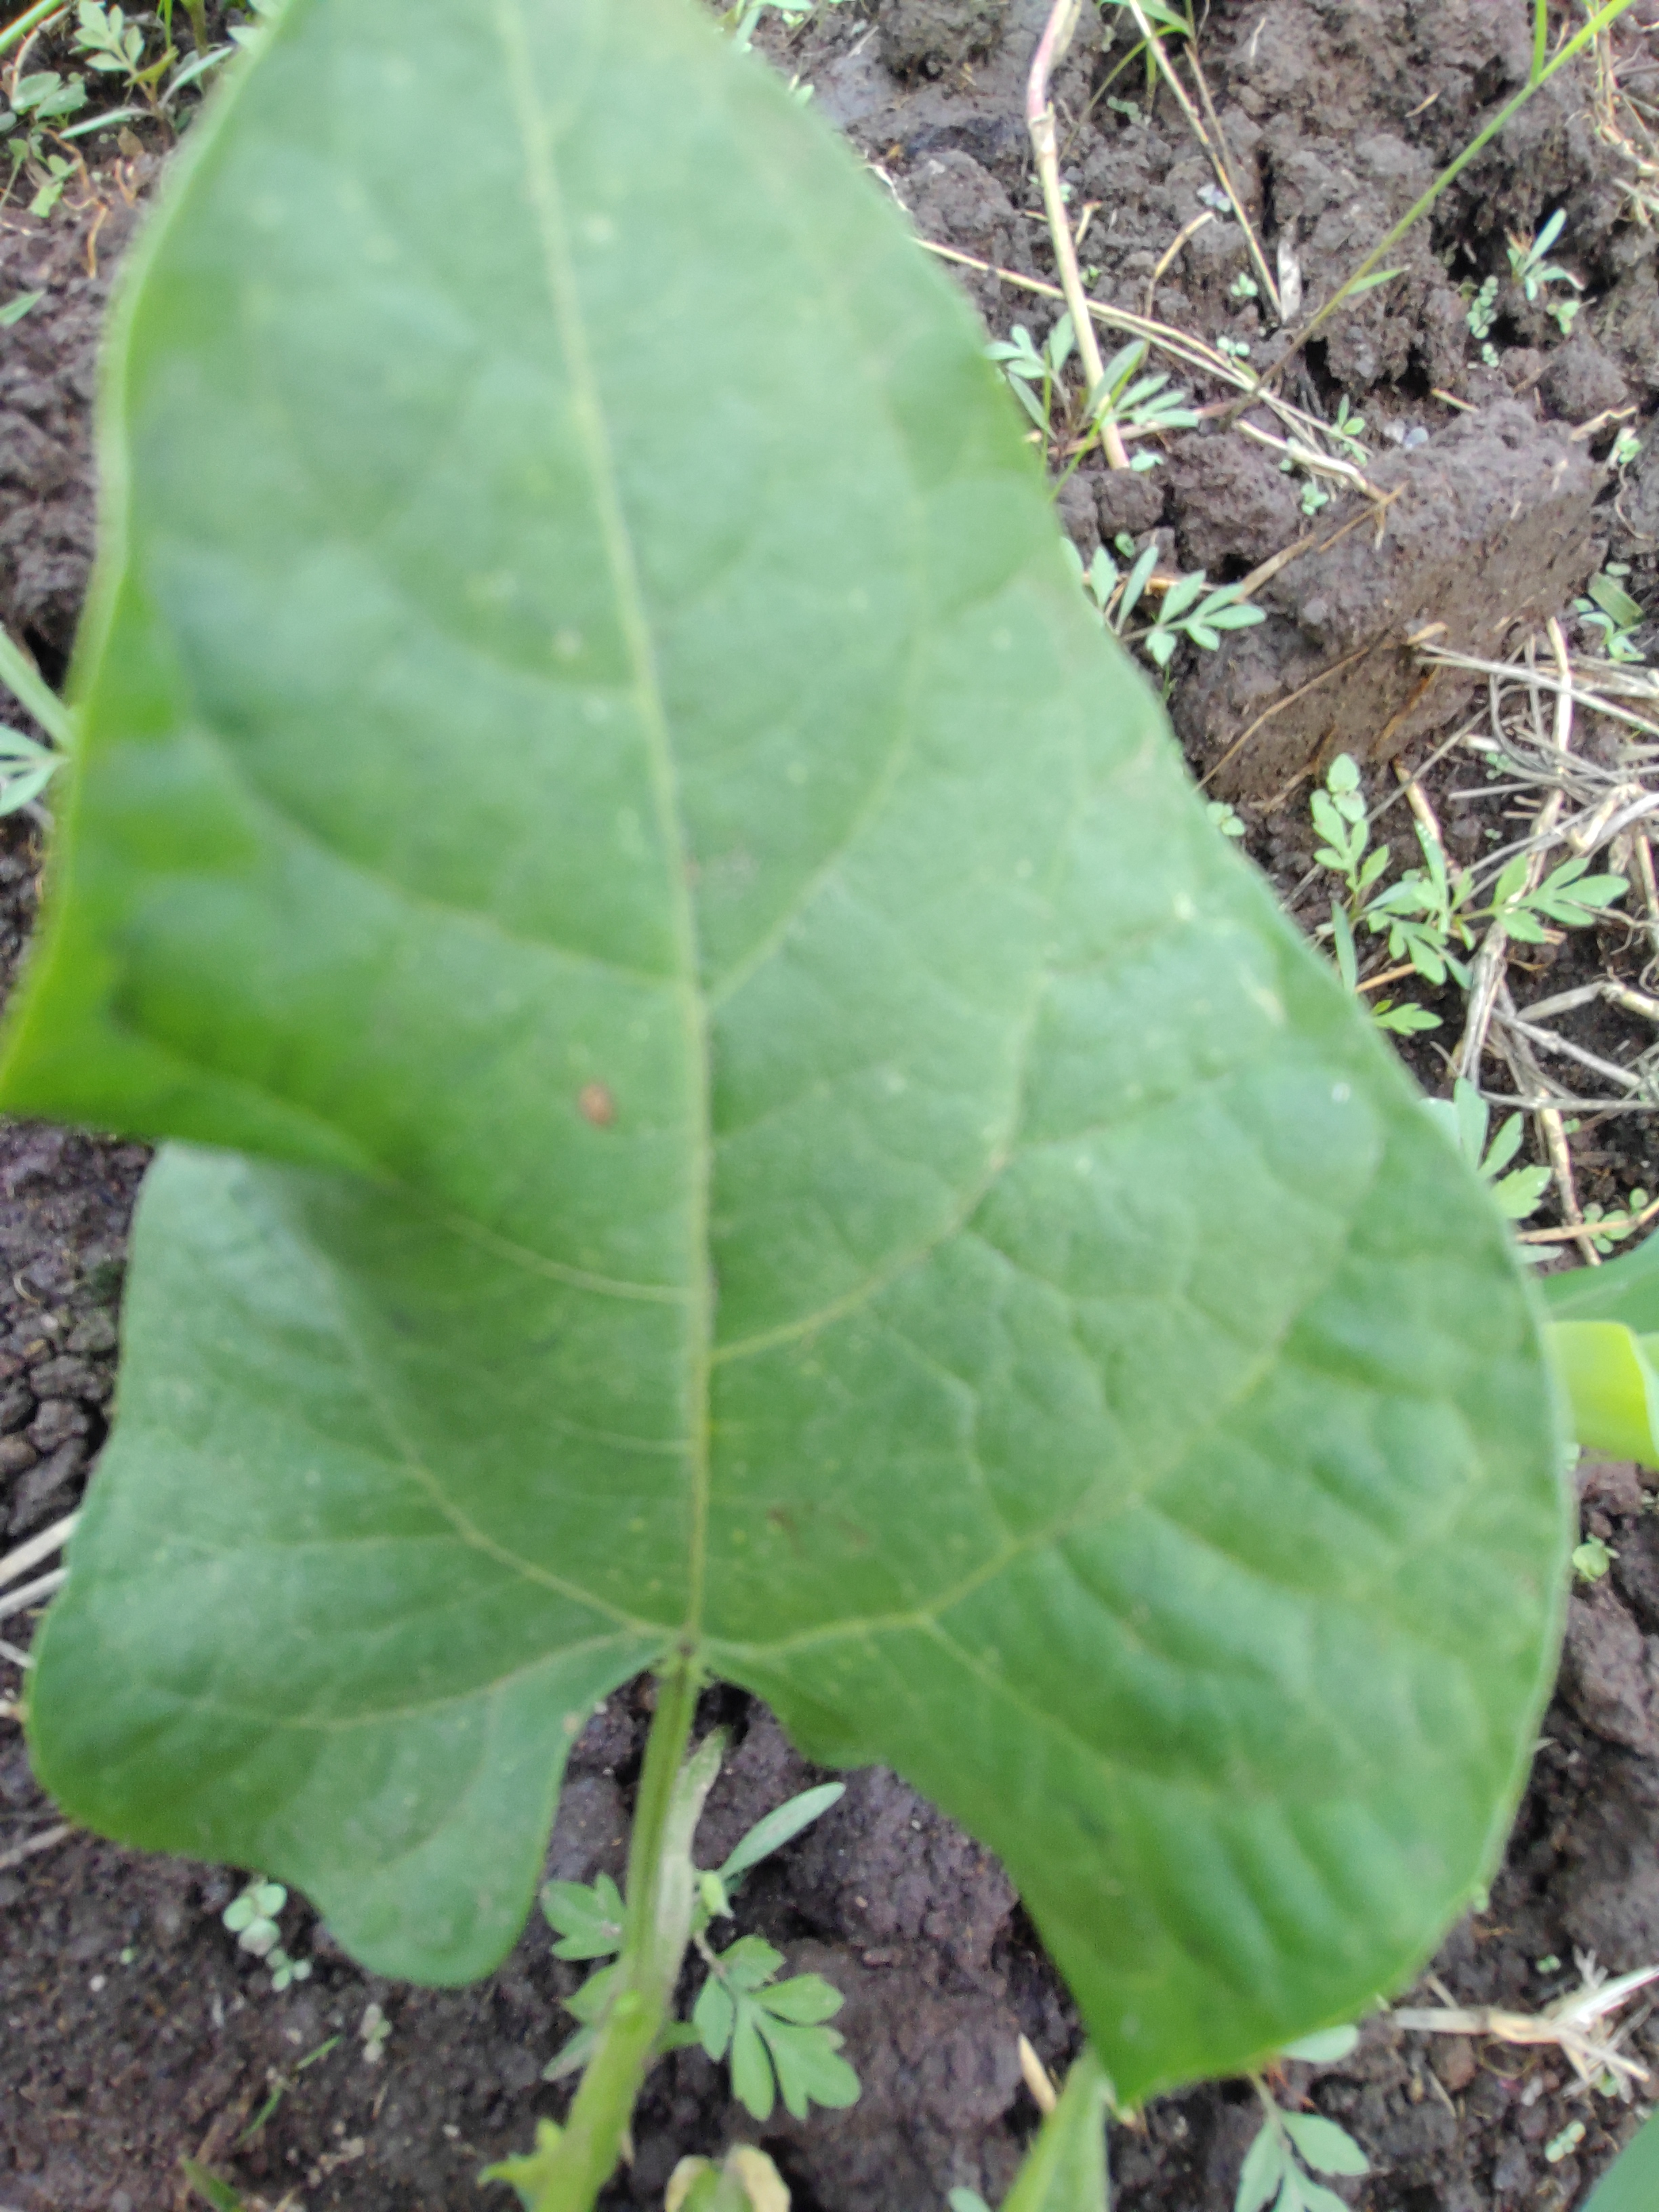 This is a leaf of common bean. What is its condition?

healthy
